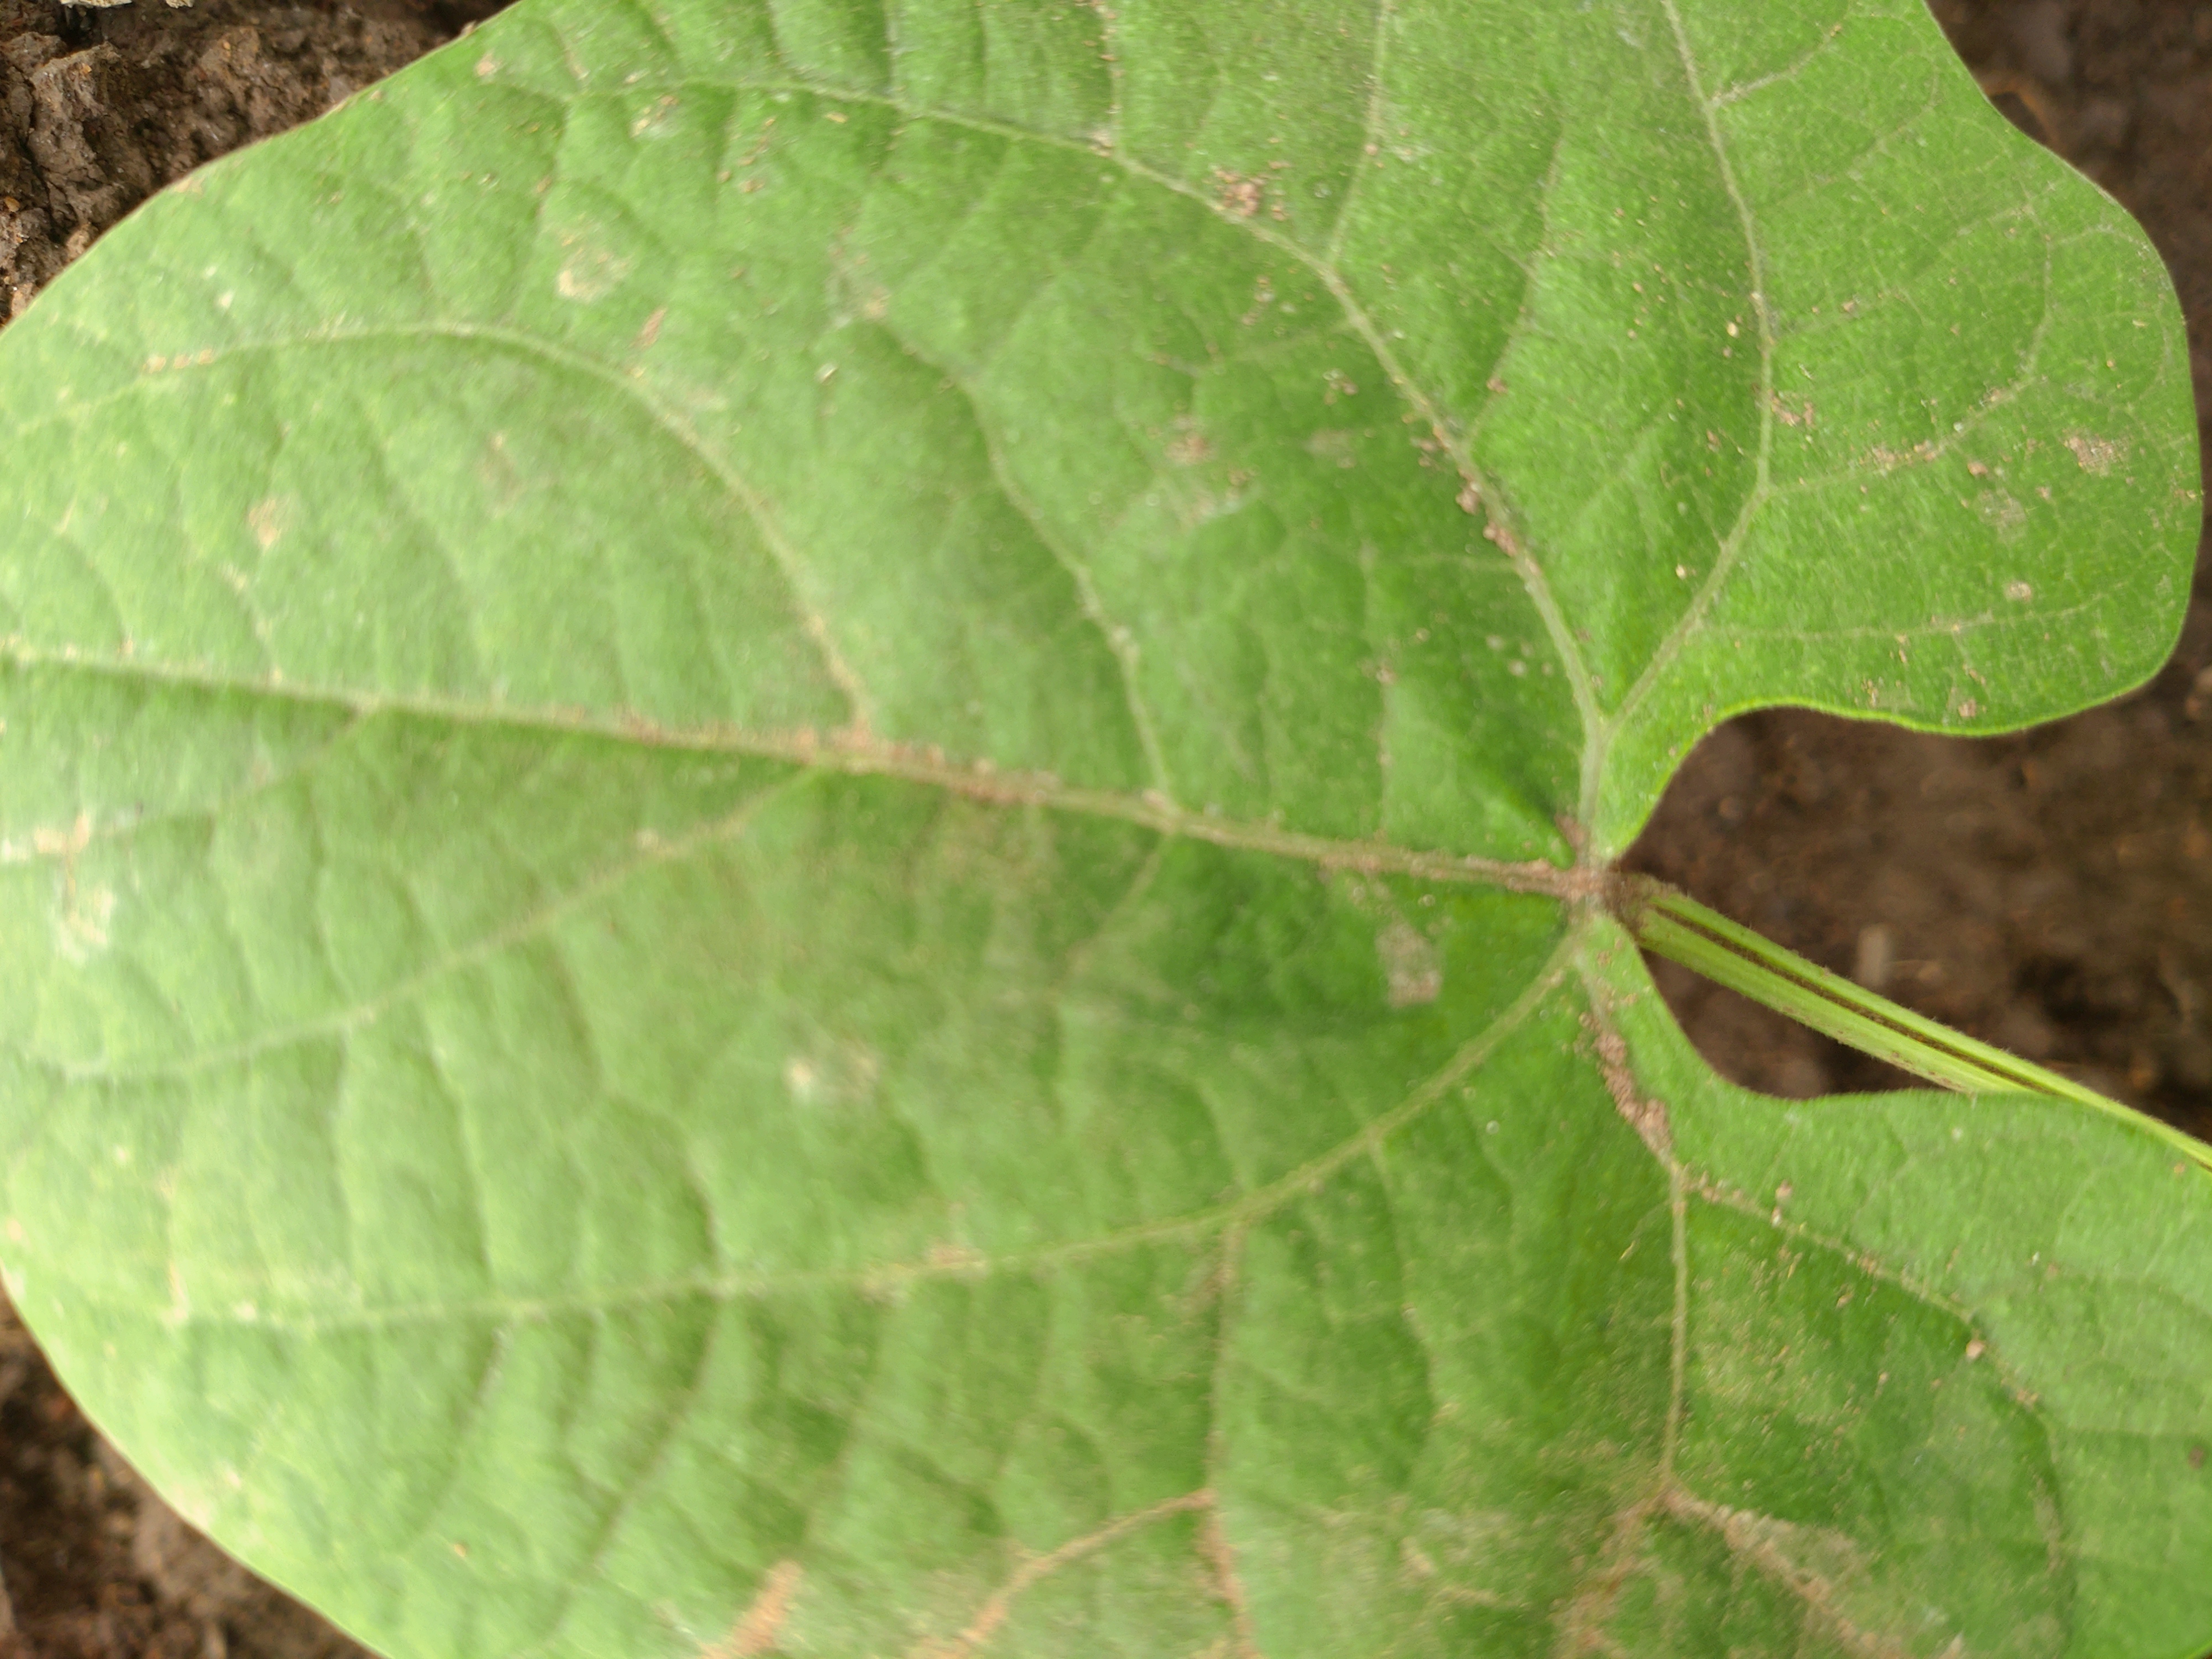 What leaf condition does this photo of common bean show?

healthy
